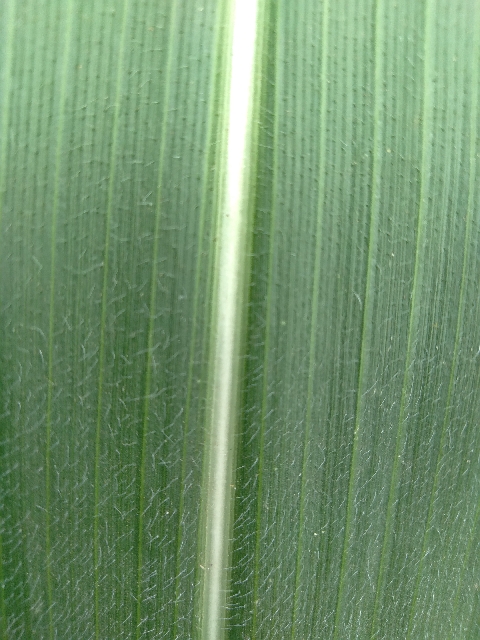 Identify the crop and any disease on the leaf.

maize, healthy
